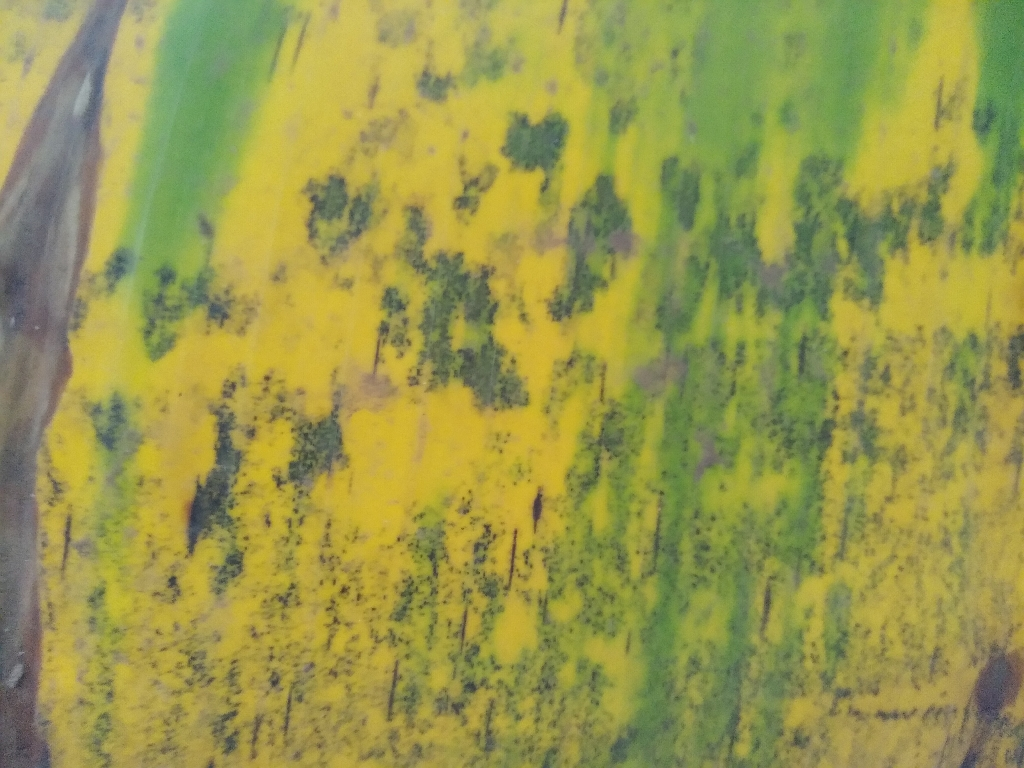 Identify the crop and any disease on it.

banana, black sigatoka
